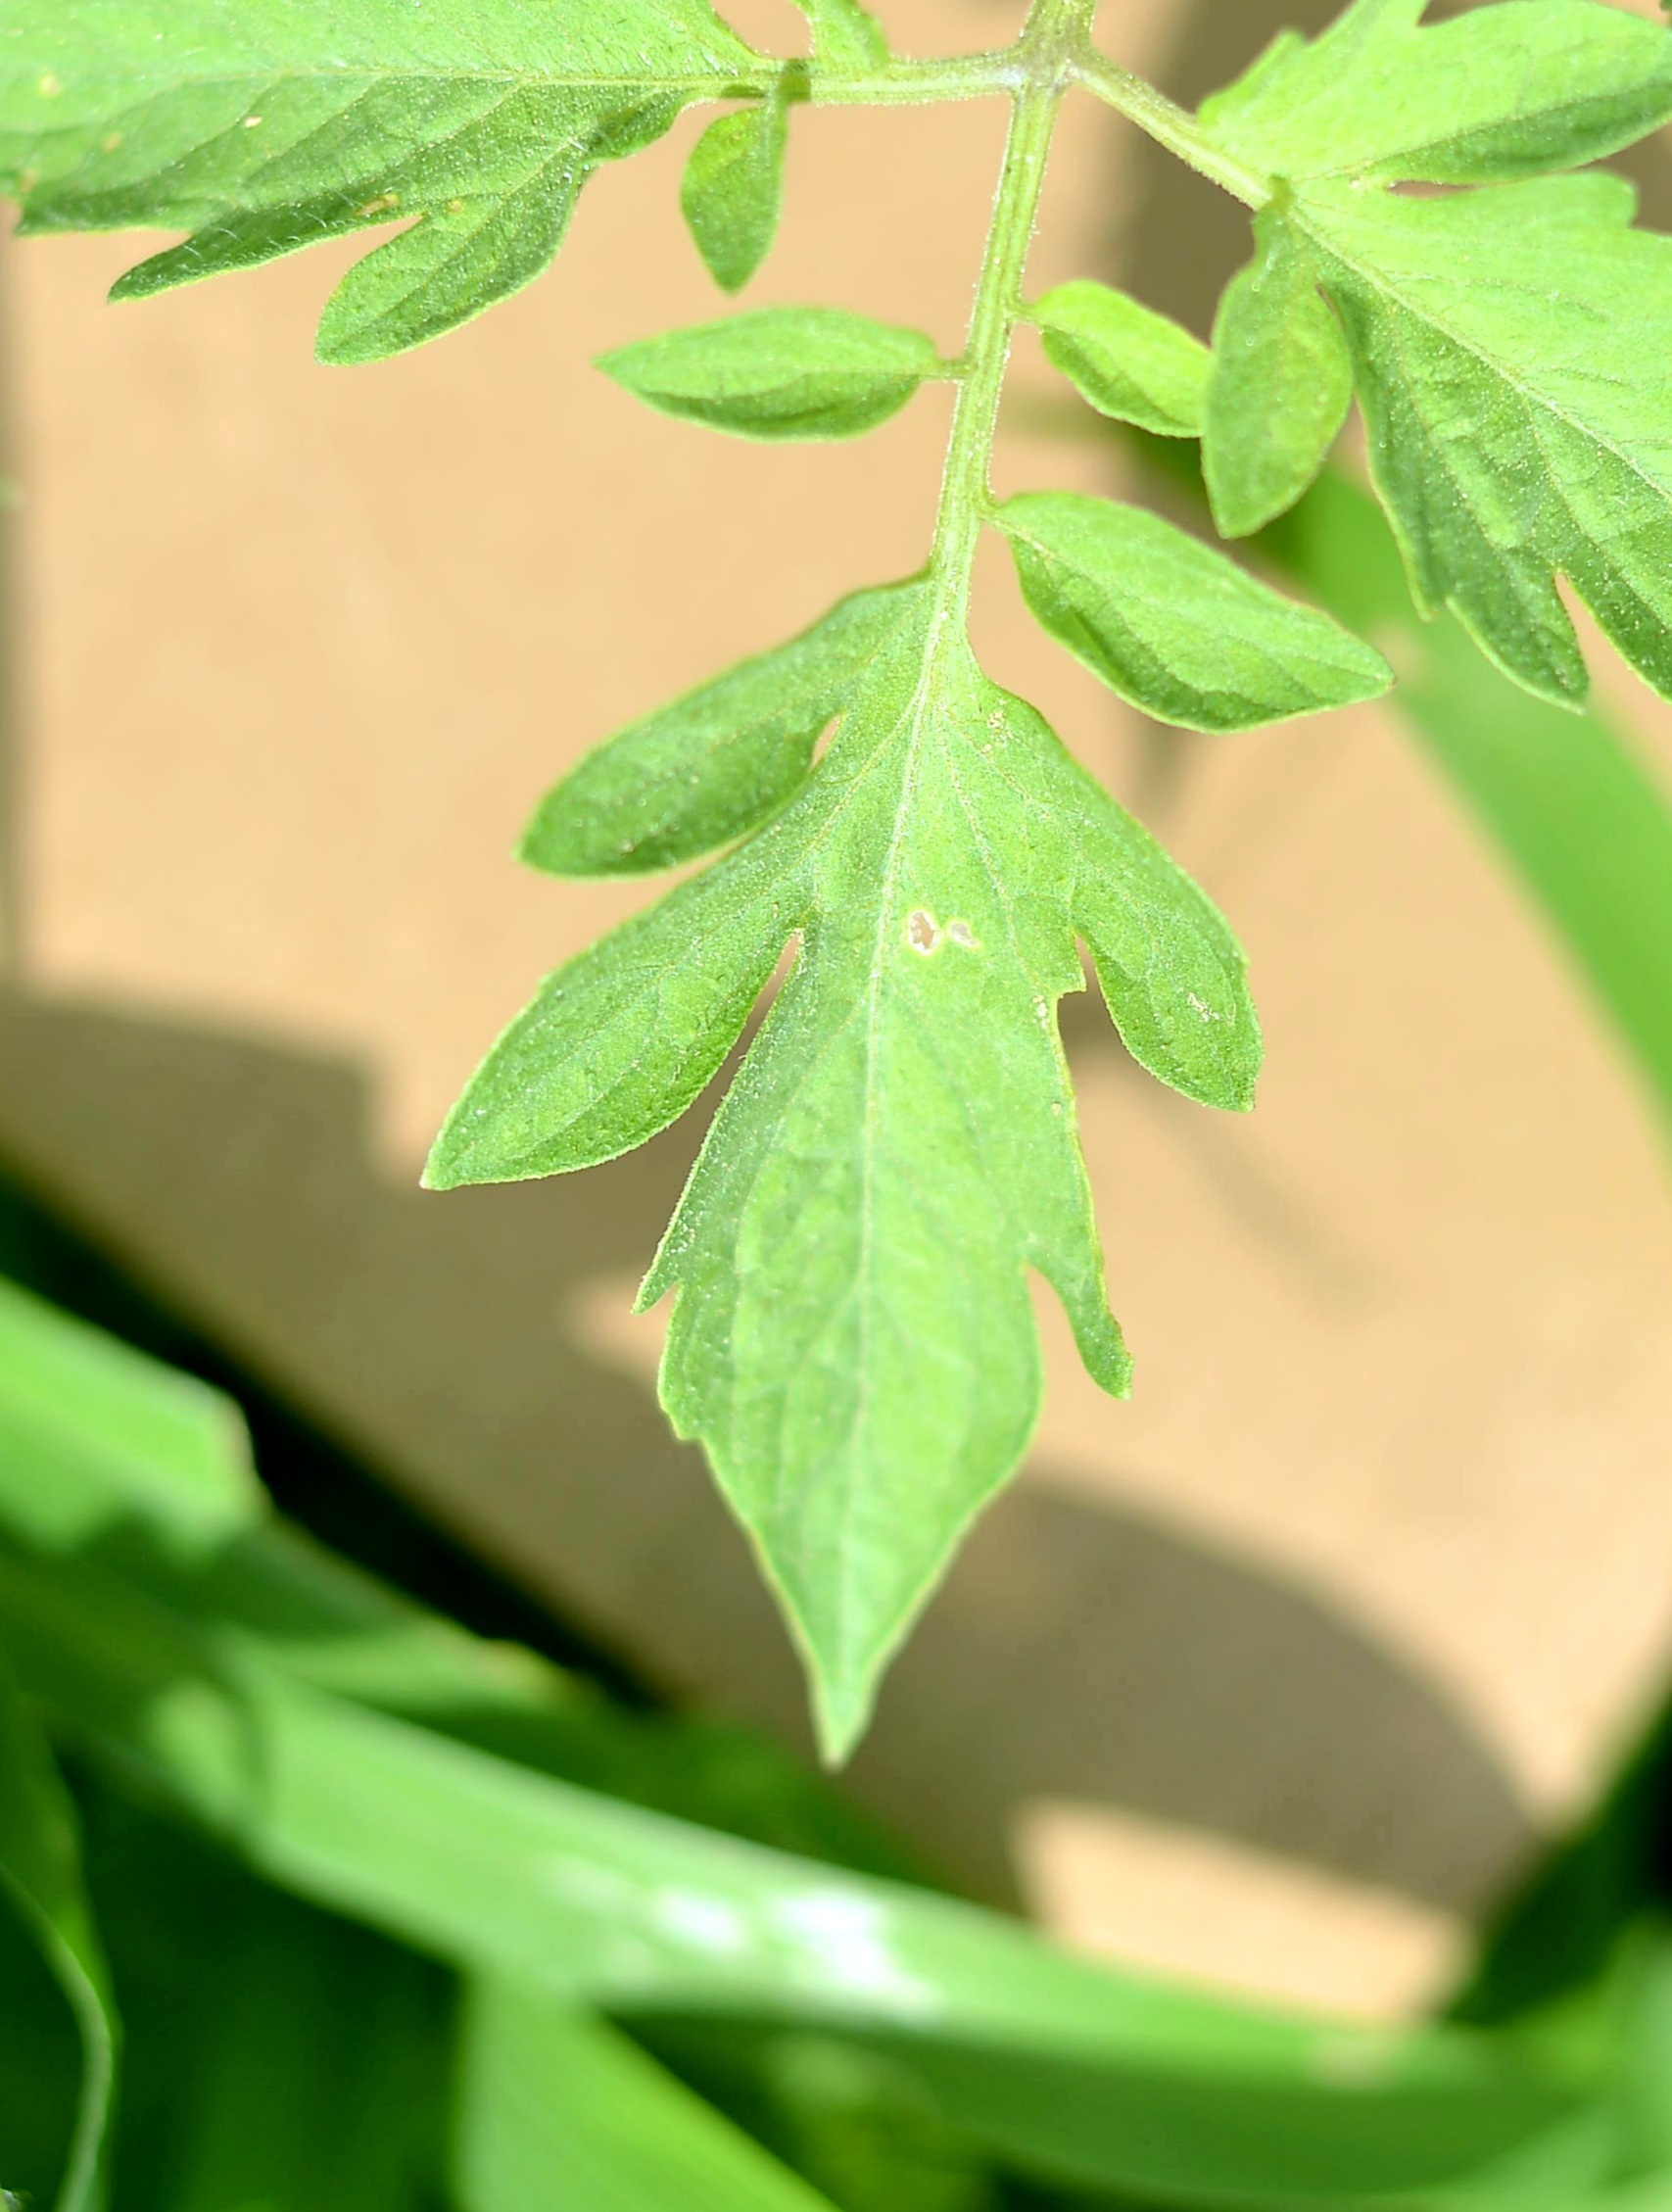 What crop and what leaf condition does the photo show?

tomato, healthy
